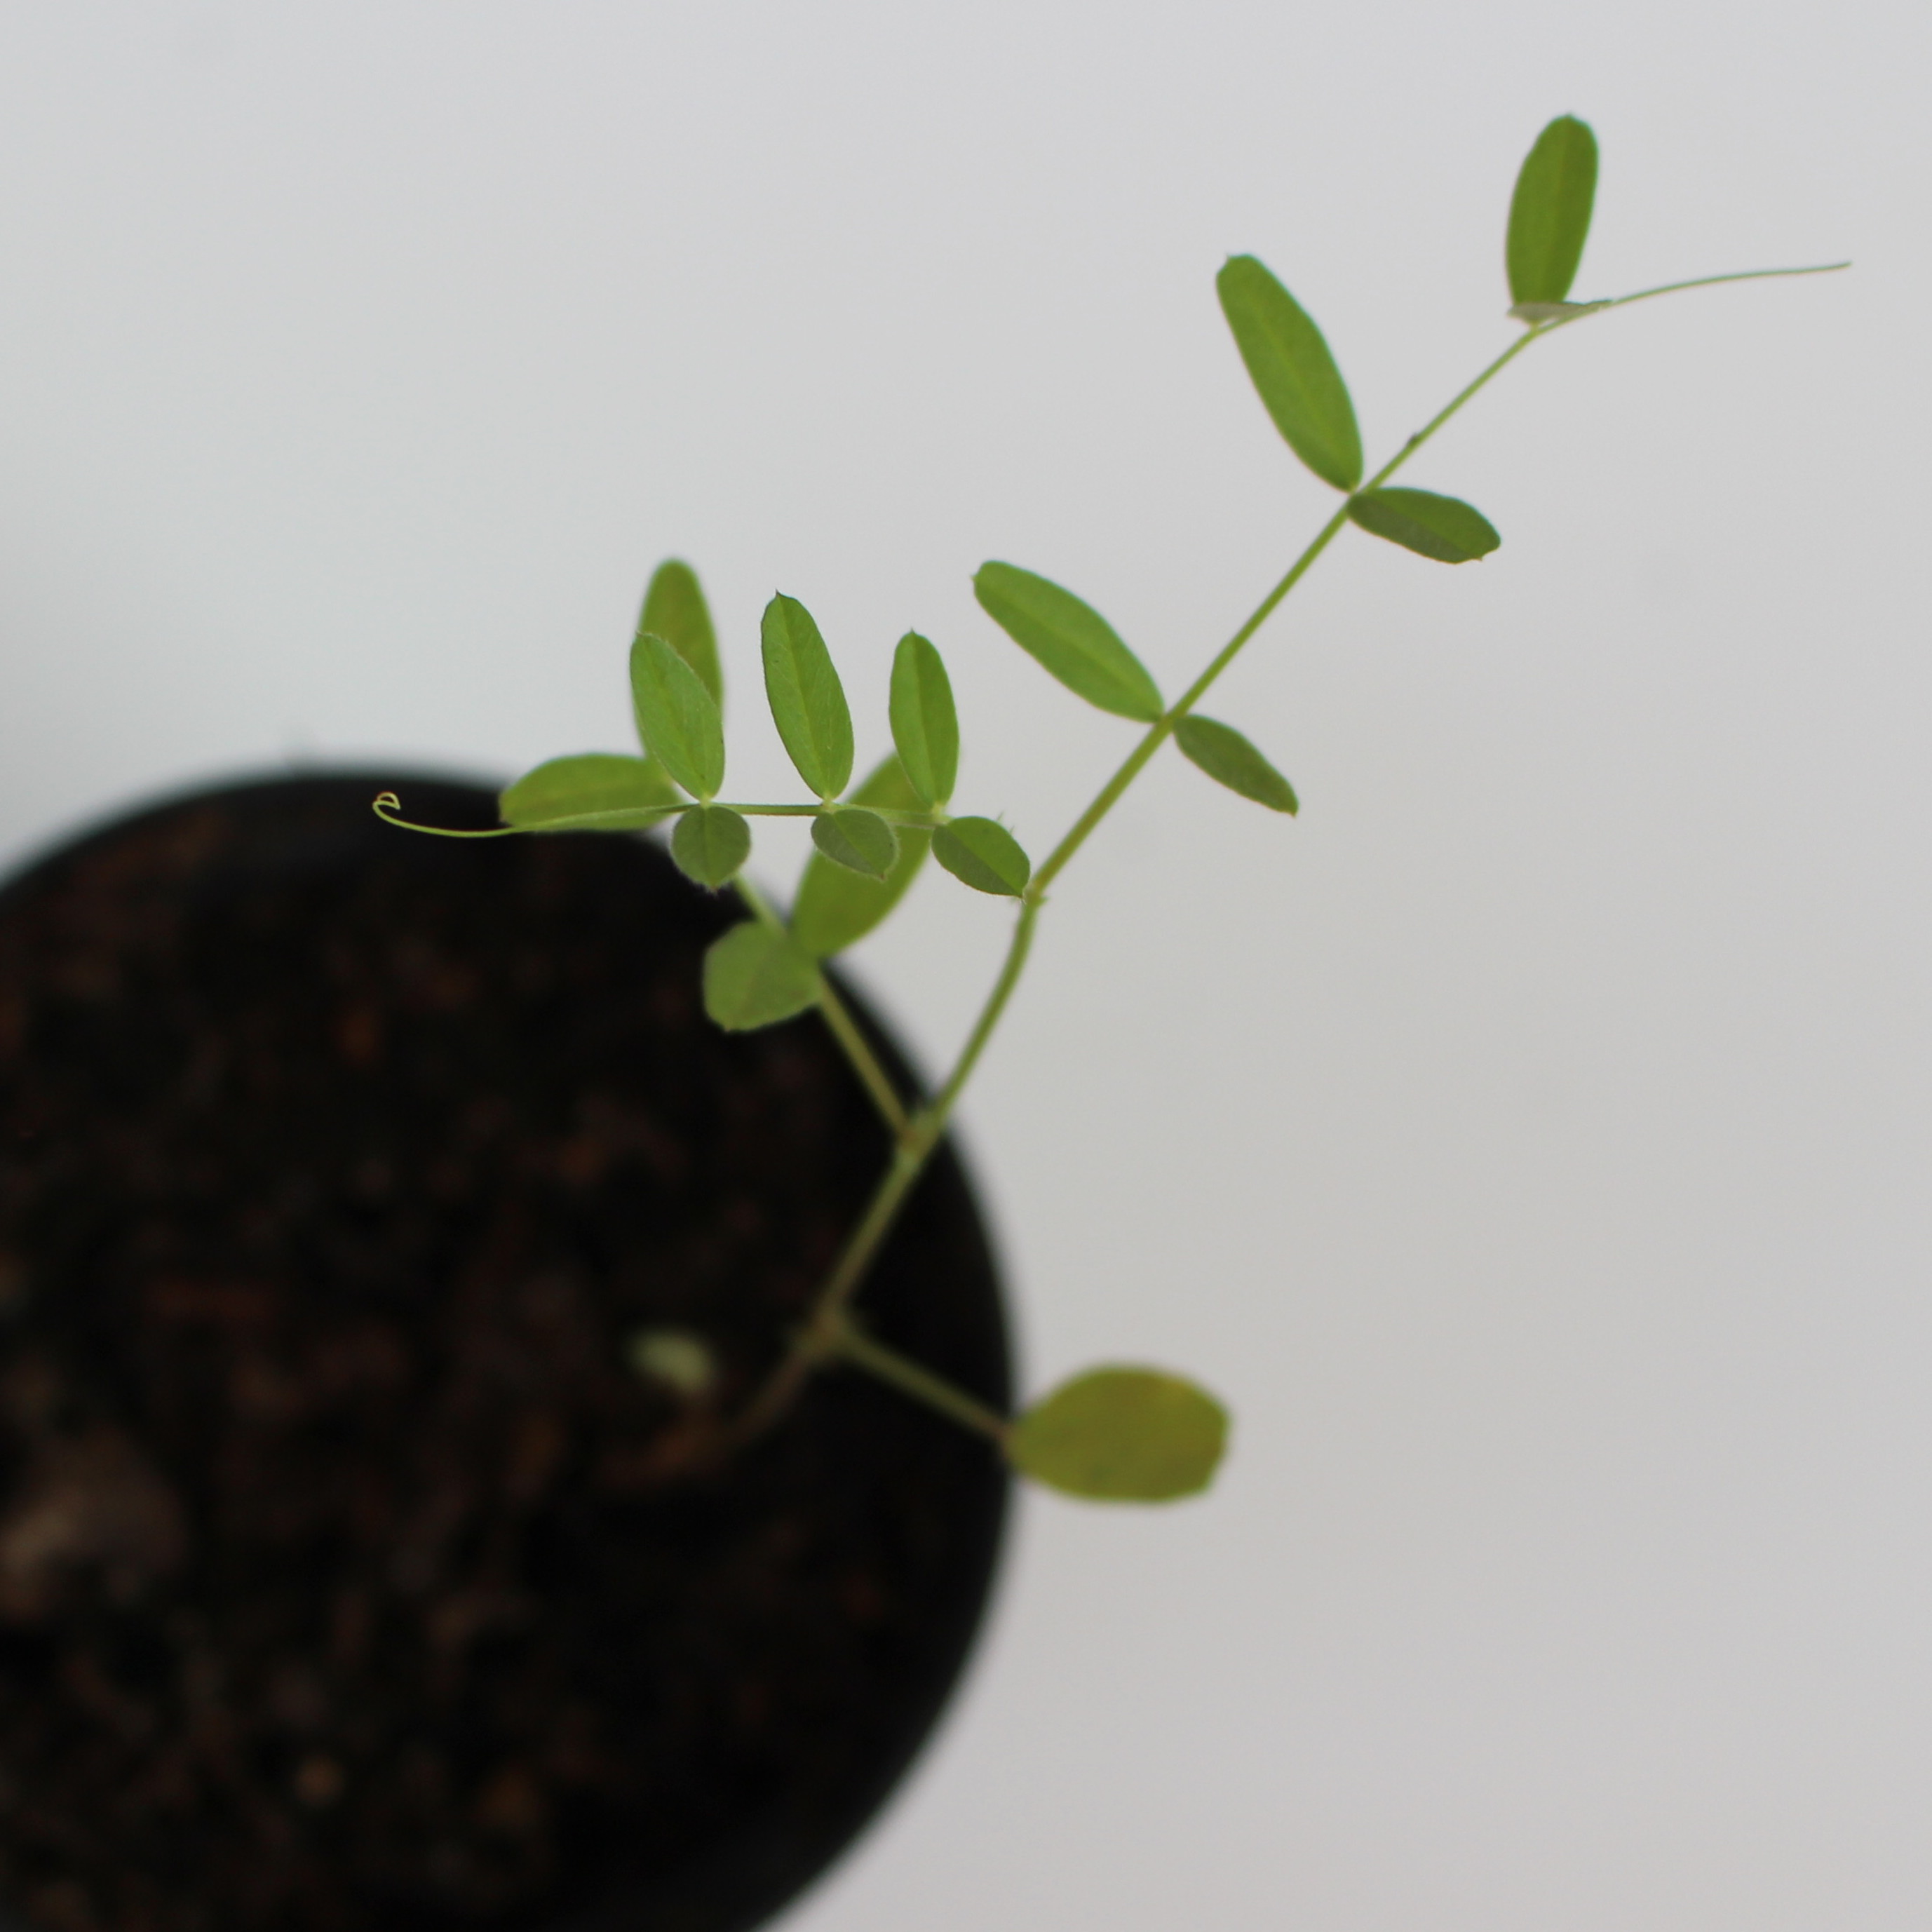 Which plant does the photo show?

Vicia sativa
